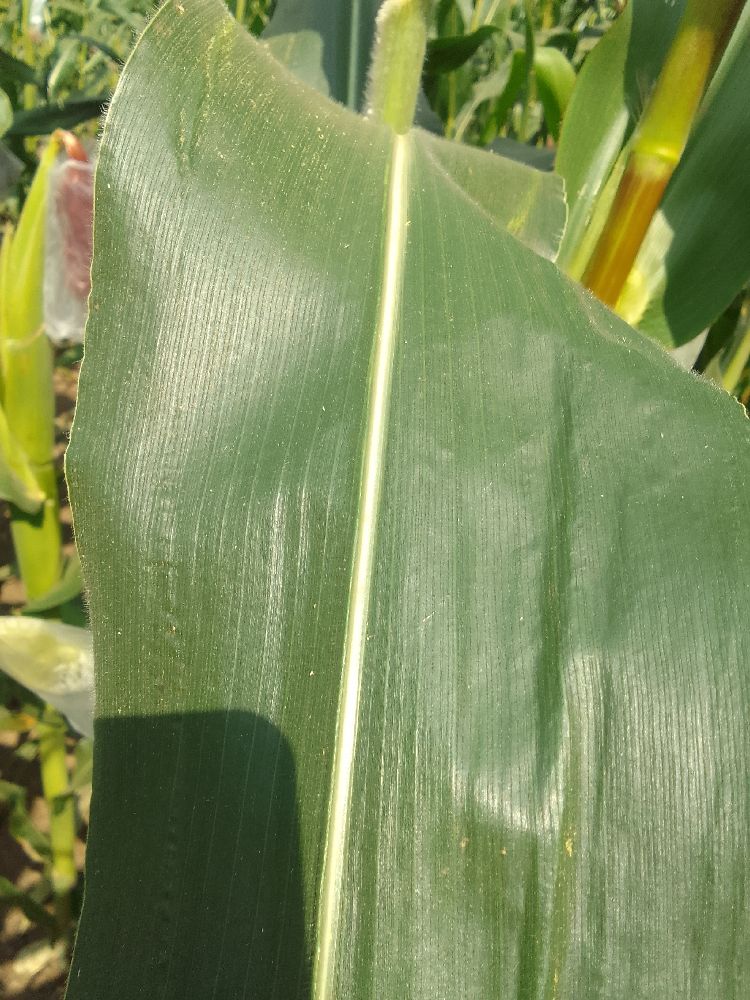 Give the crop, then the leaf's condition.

maize, healthy
